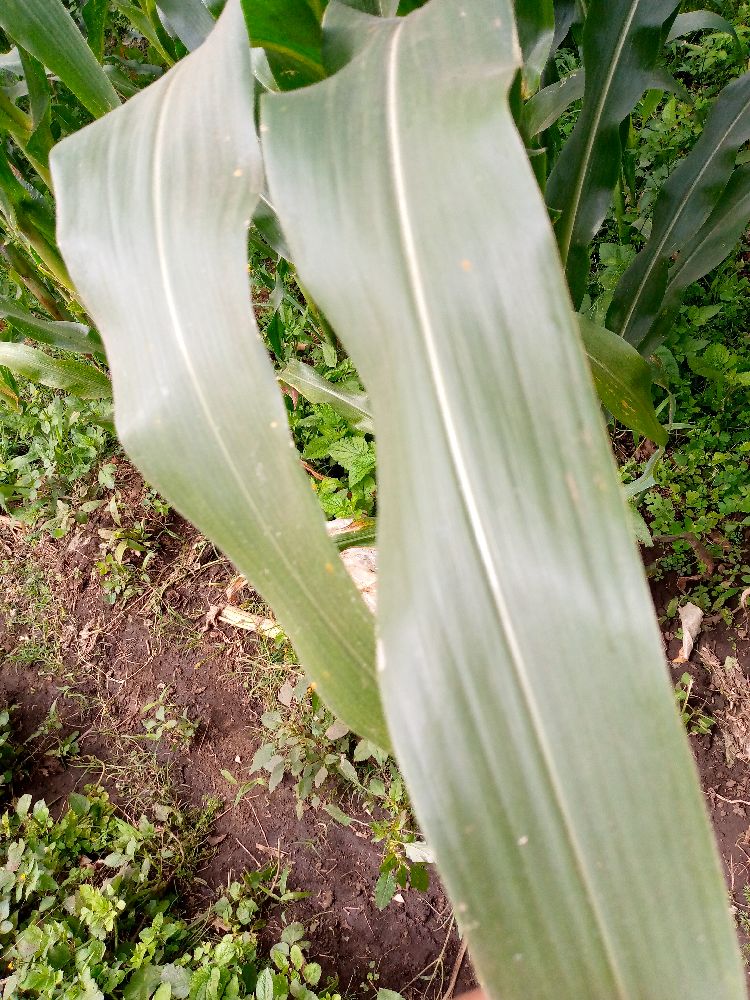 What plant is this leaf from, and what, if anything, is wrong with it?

maize, healthy
